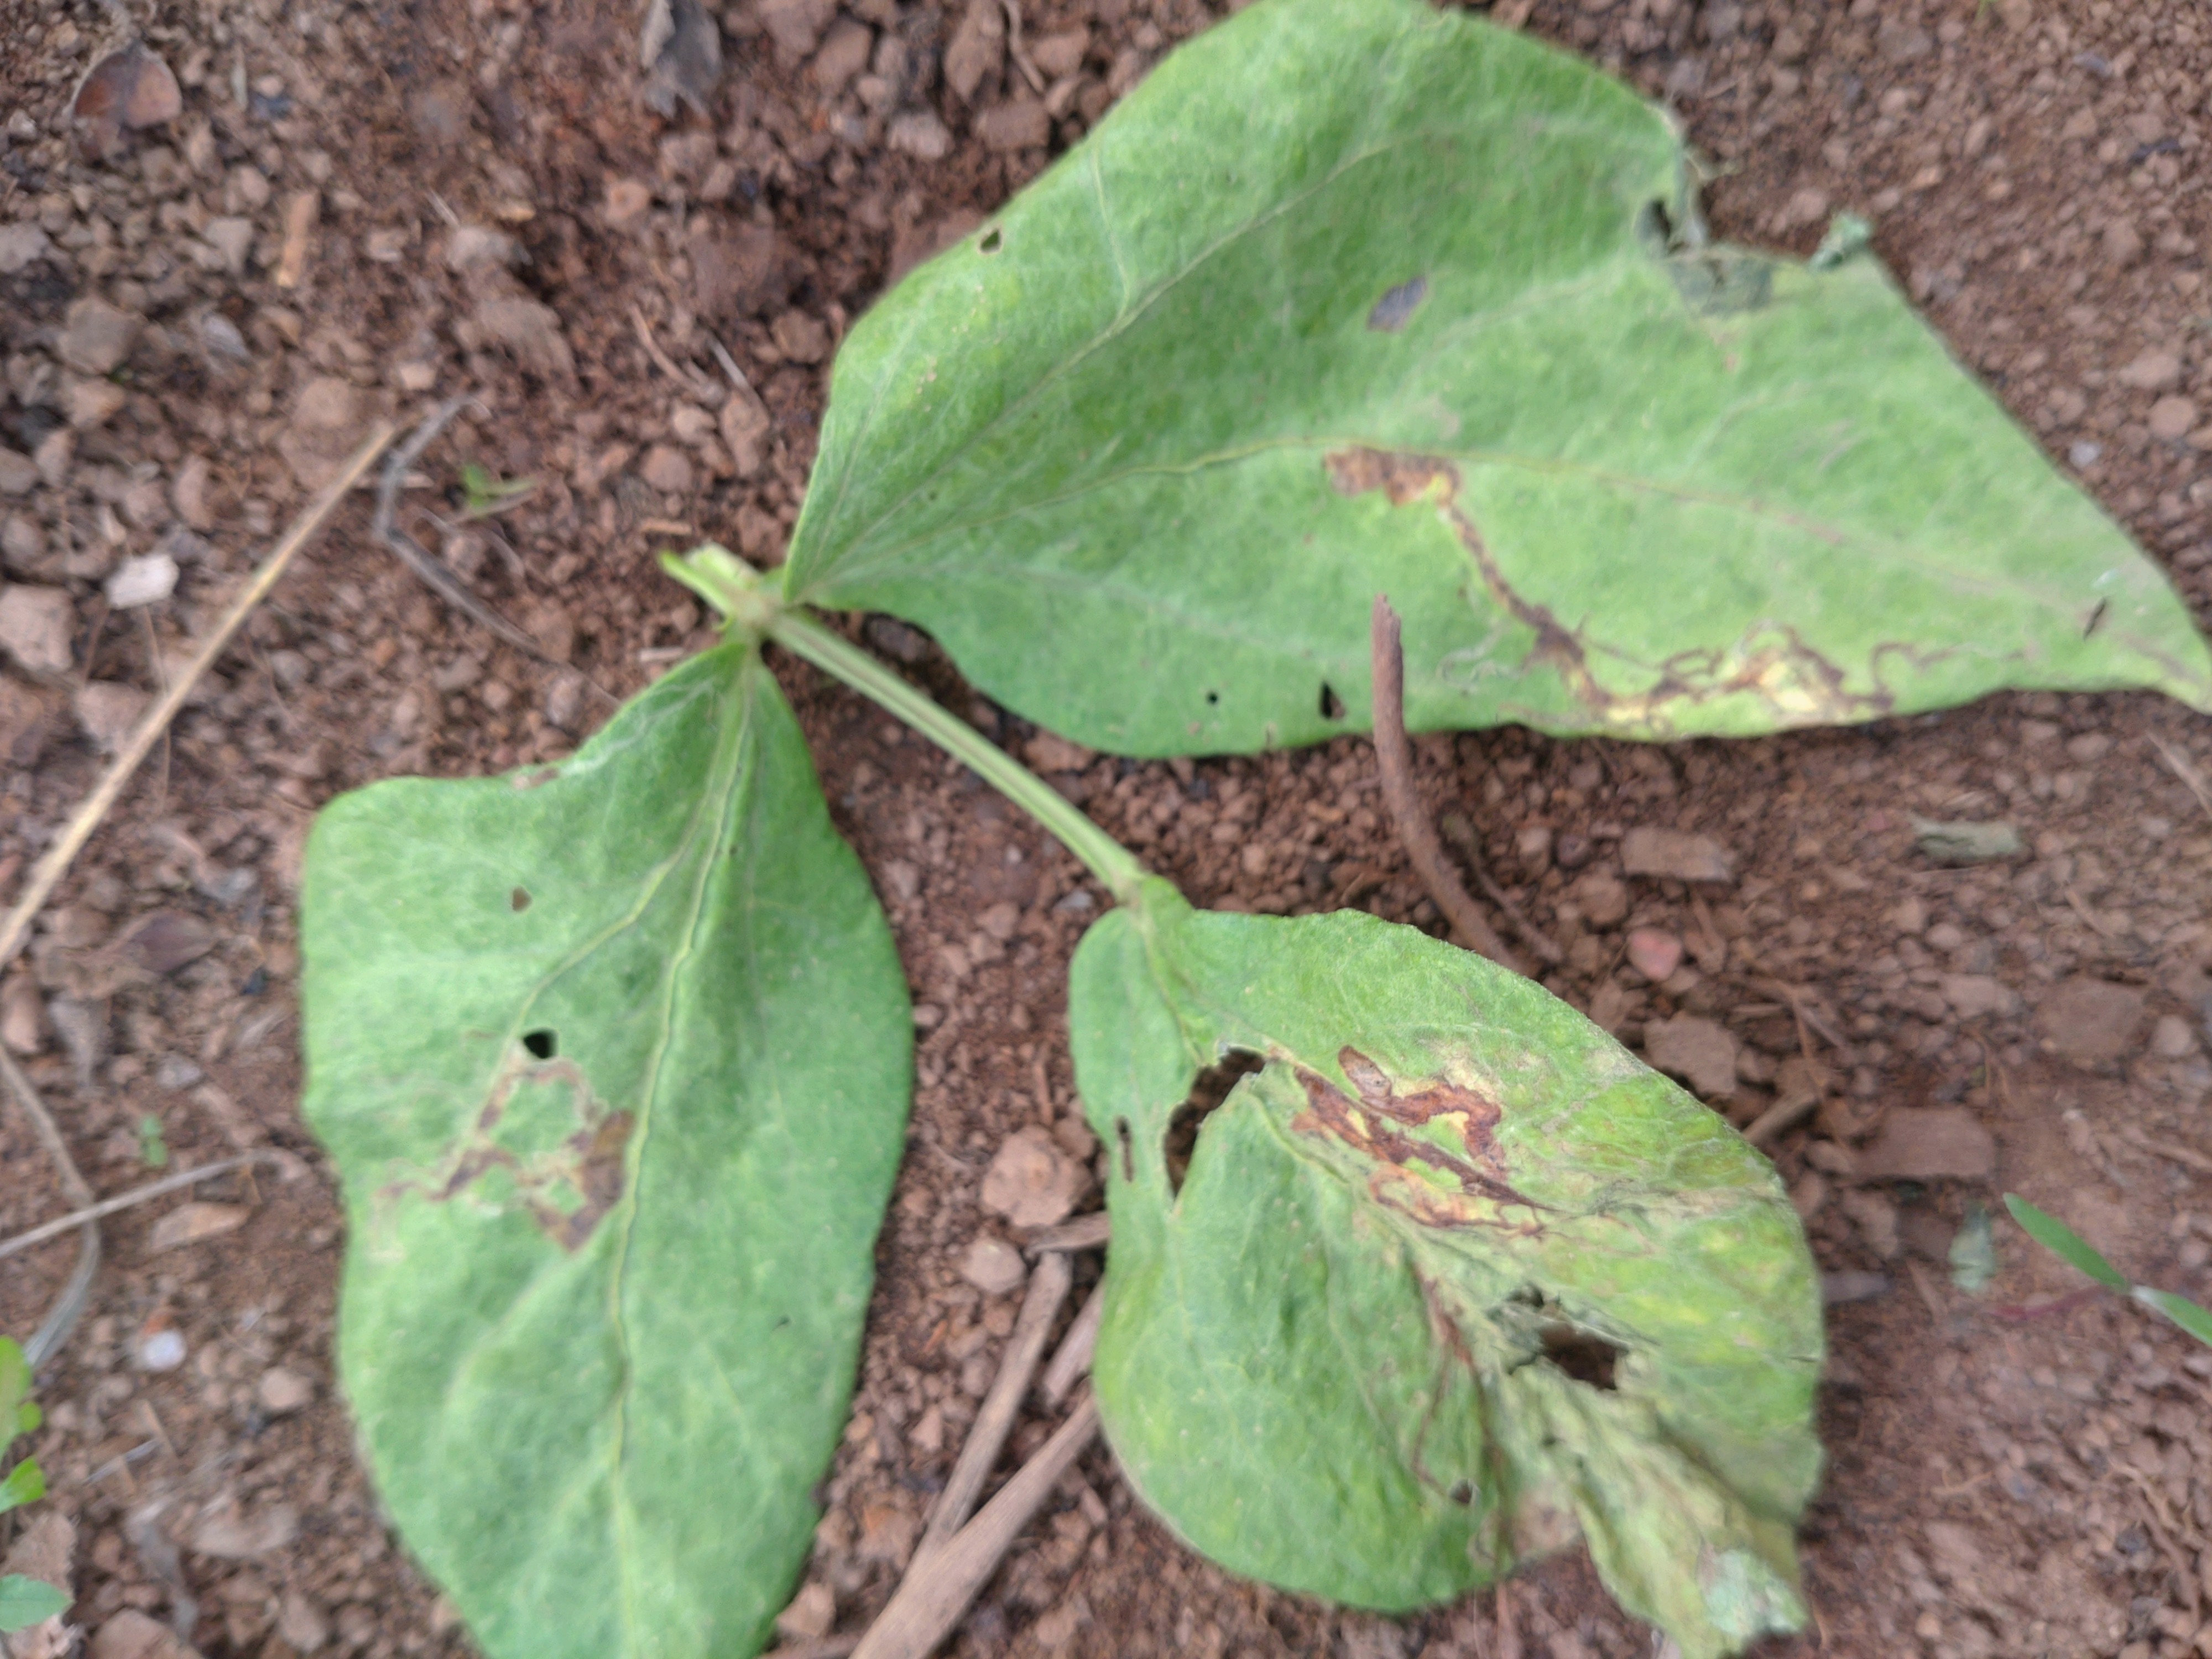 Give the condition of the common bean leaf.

anthracnose
